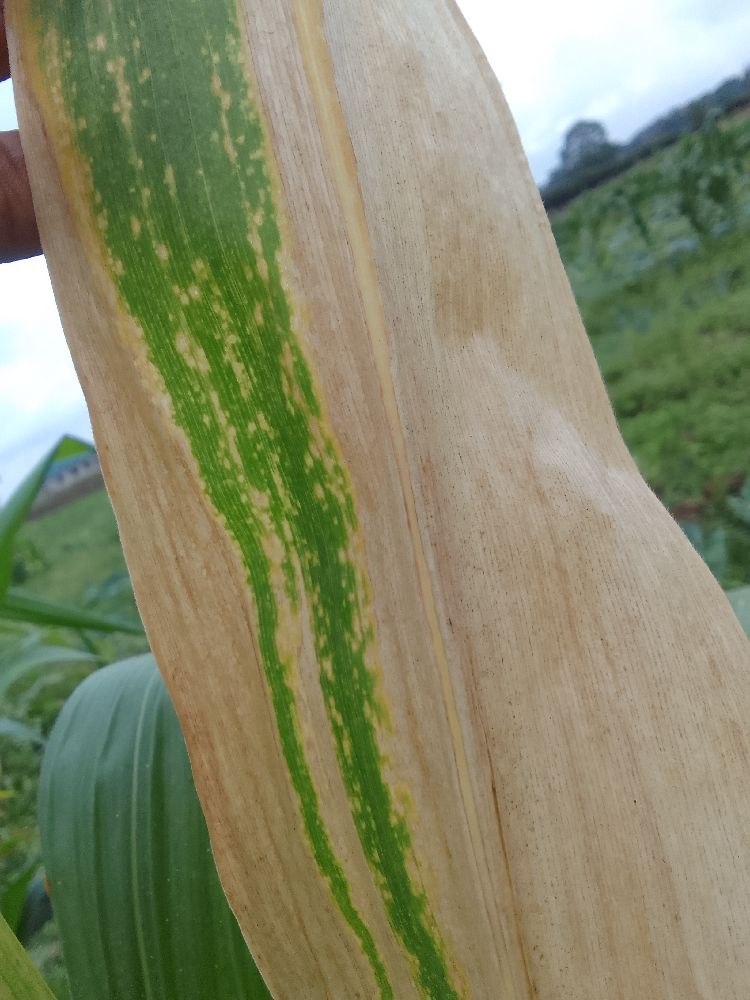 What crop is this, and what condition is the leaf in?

maize, maize lethal necrosis
